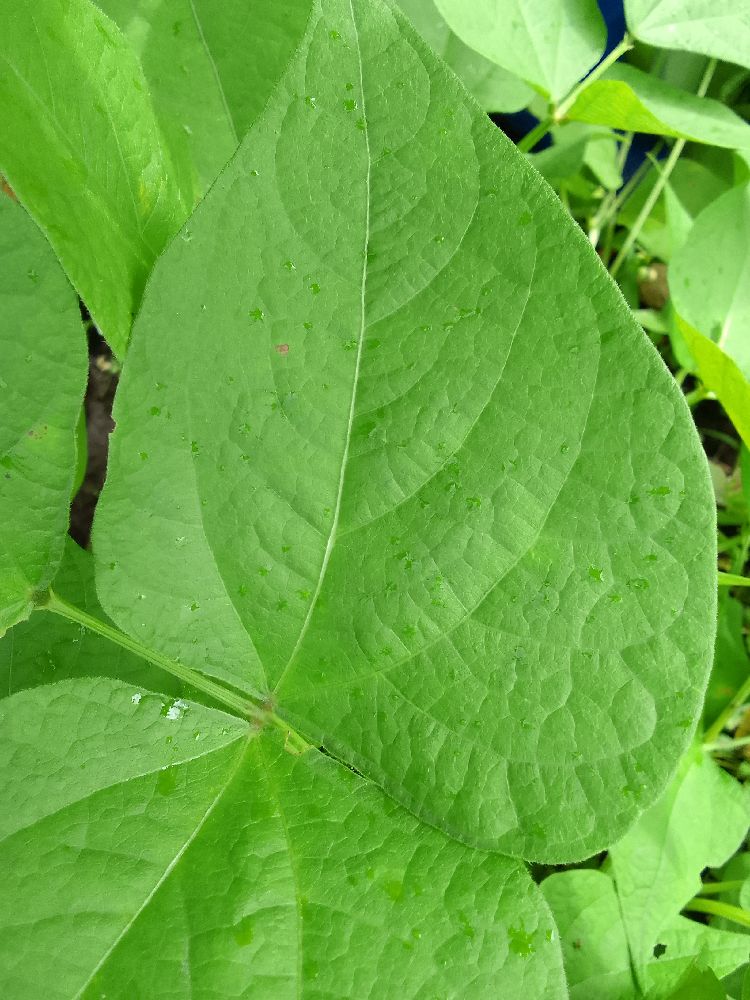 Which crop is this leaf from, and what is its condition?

common bean, healthy
